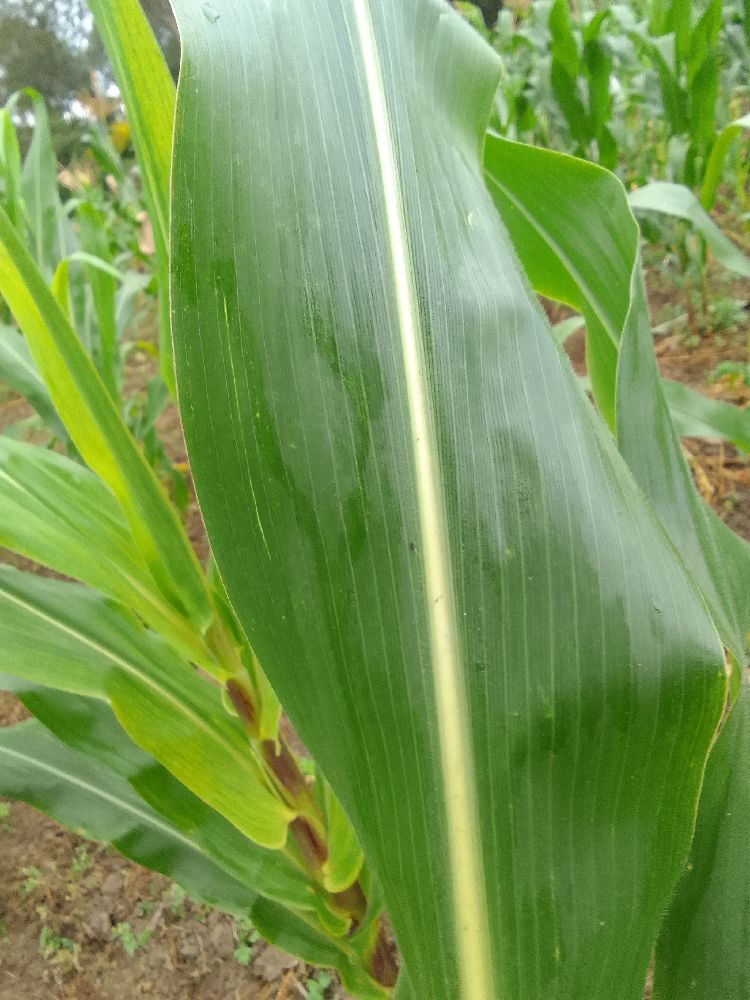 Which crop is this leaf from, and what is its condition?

maize, healthy
